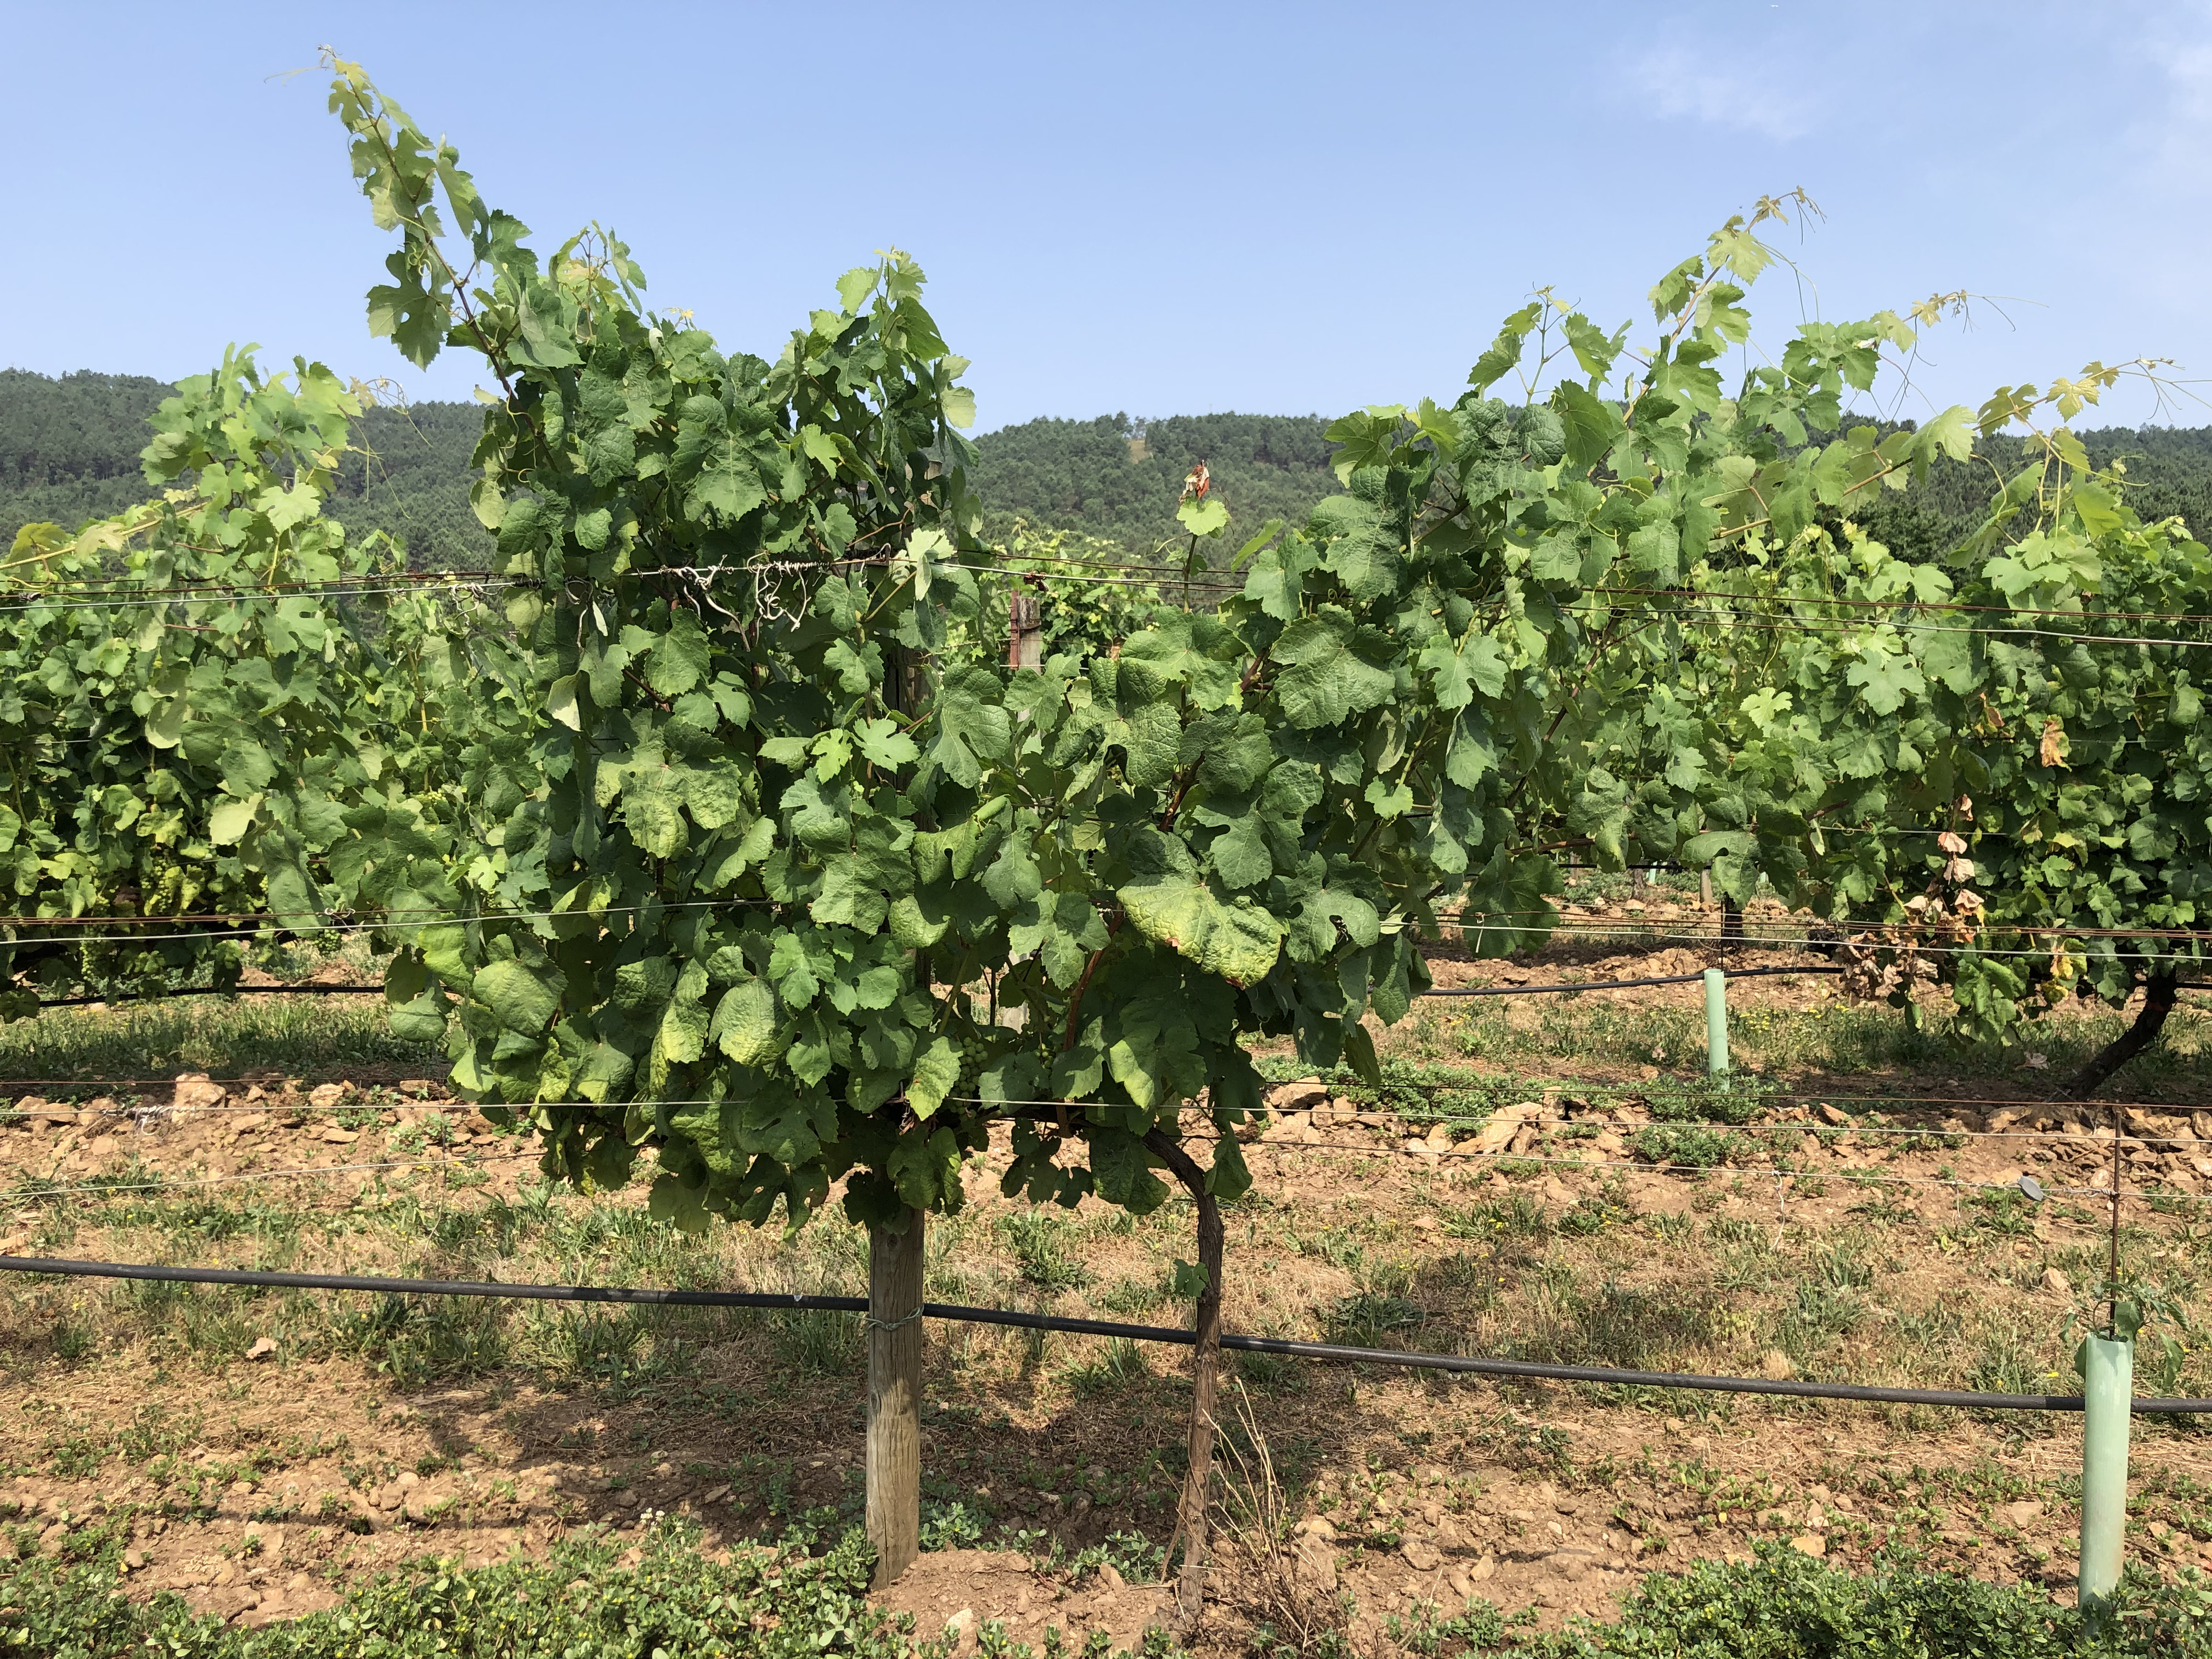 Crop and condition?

grapevine, not affected by esca disease
